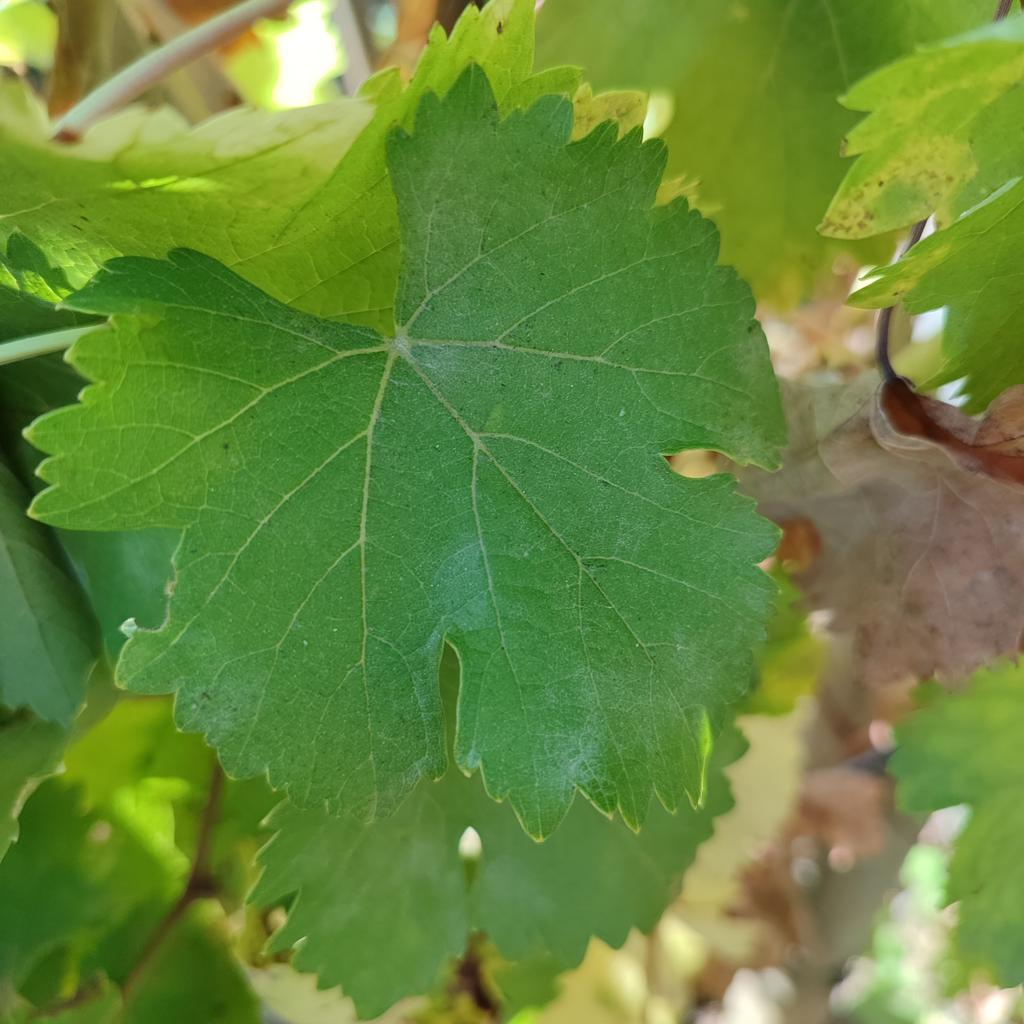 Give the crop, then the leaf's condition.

grapevine, powdery mildew
